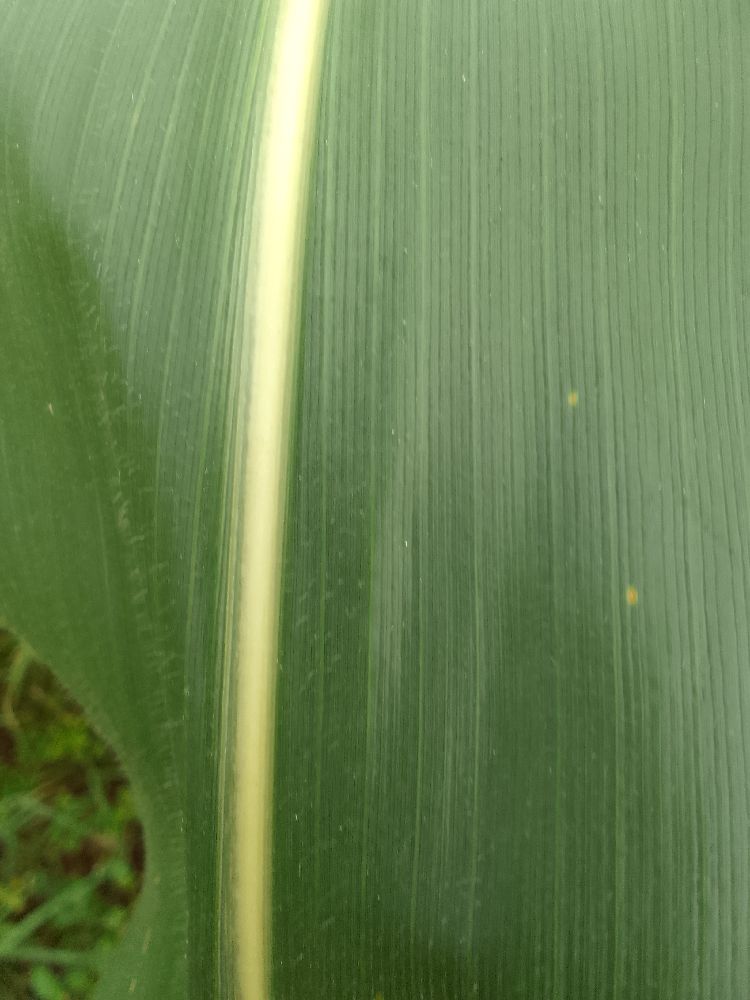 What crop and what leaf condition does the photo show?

maize, healthy
